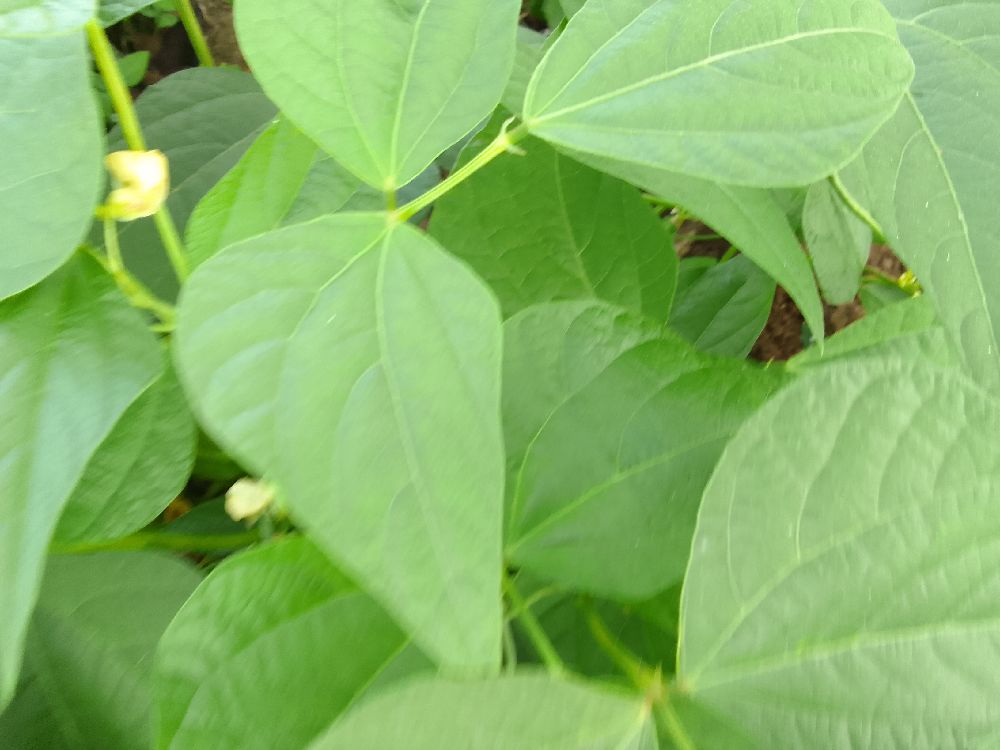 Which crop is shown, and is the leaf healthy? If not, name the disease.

common bean, healthy
